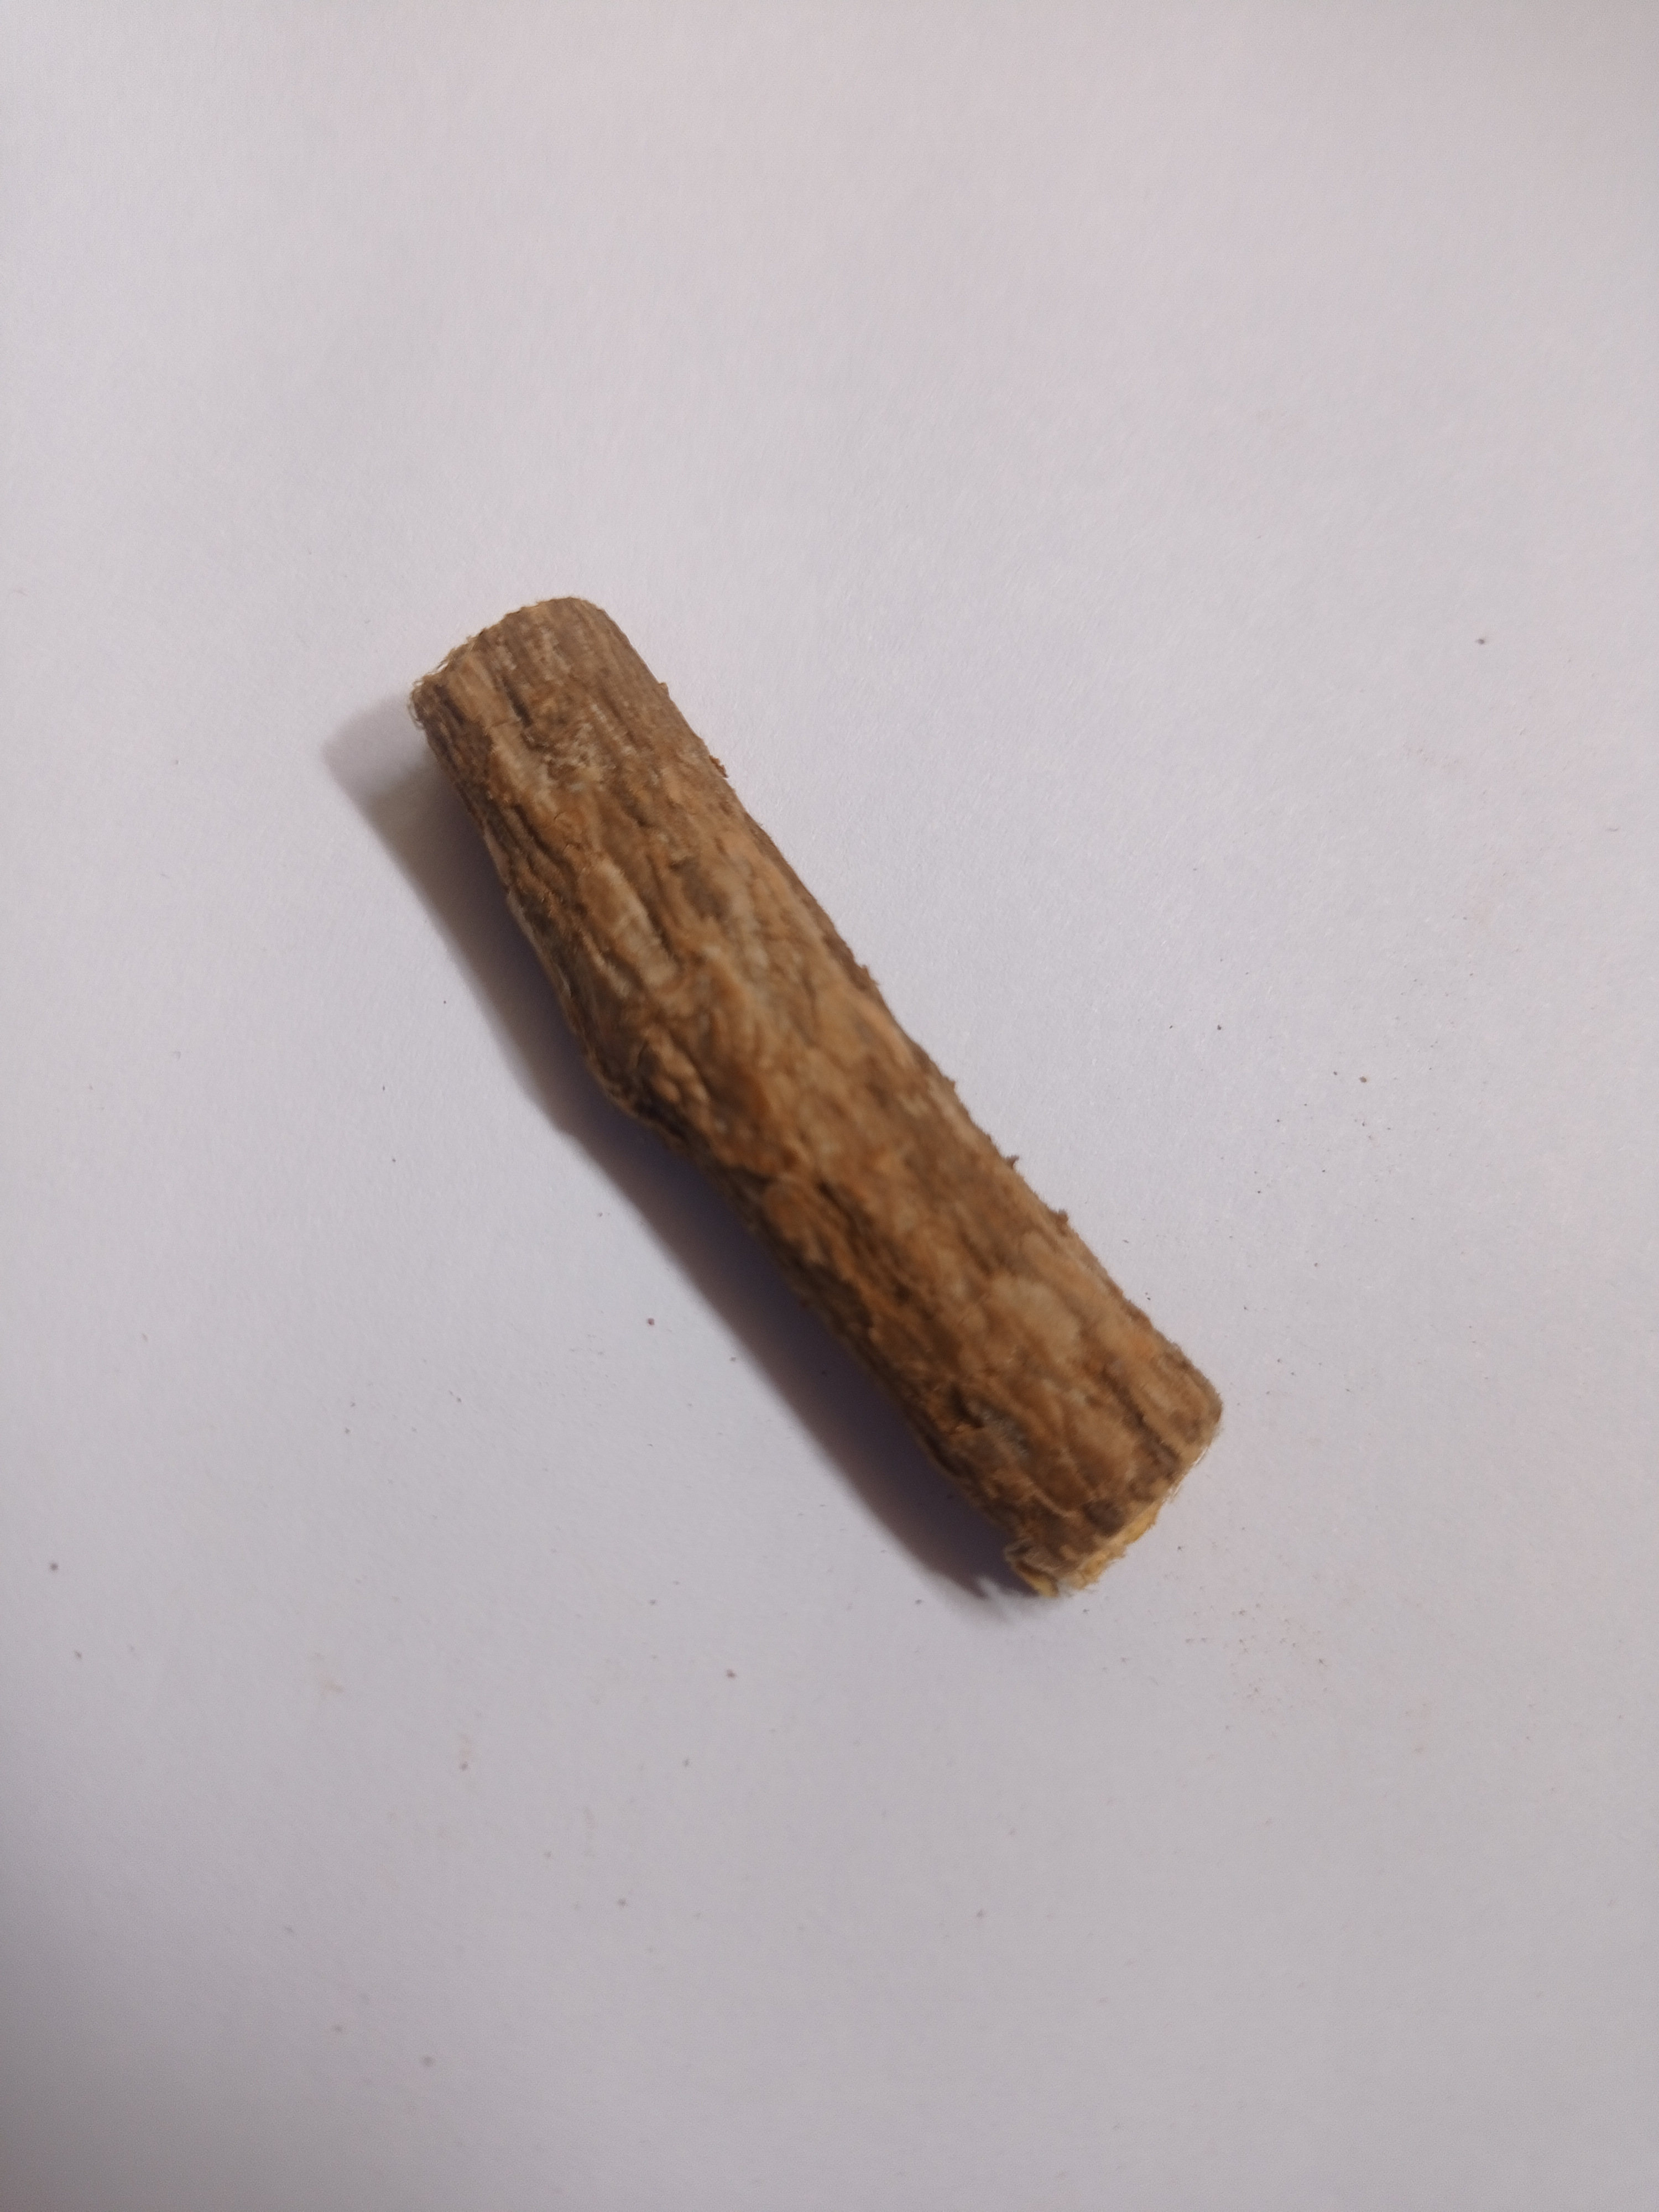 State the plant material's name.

jesthamadh
